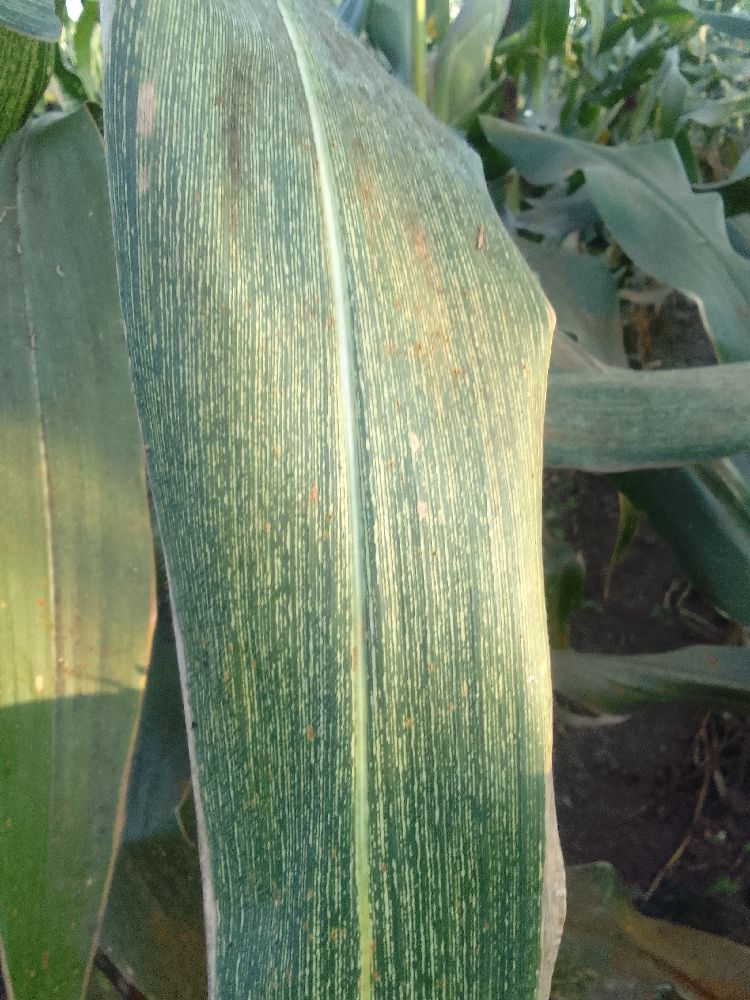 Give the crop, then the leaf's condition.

maize, maize streak virus
